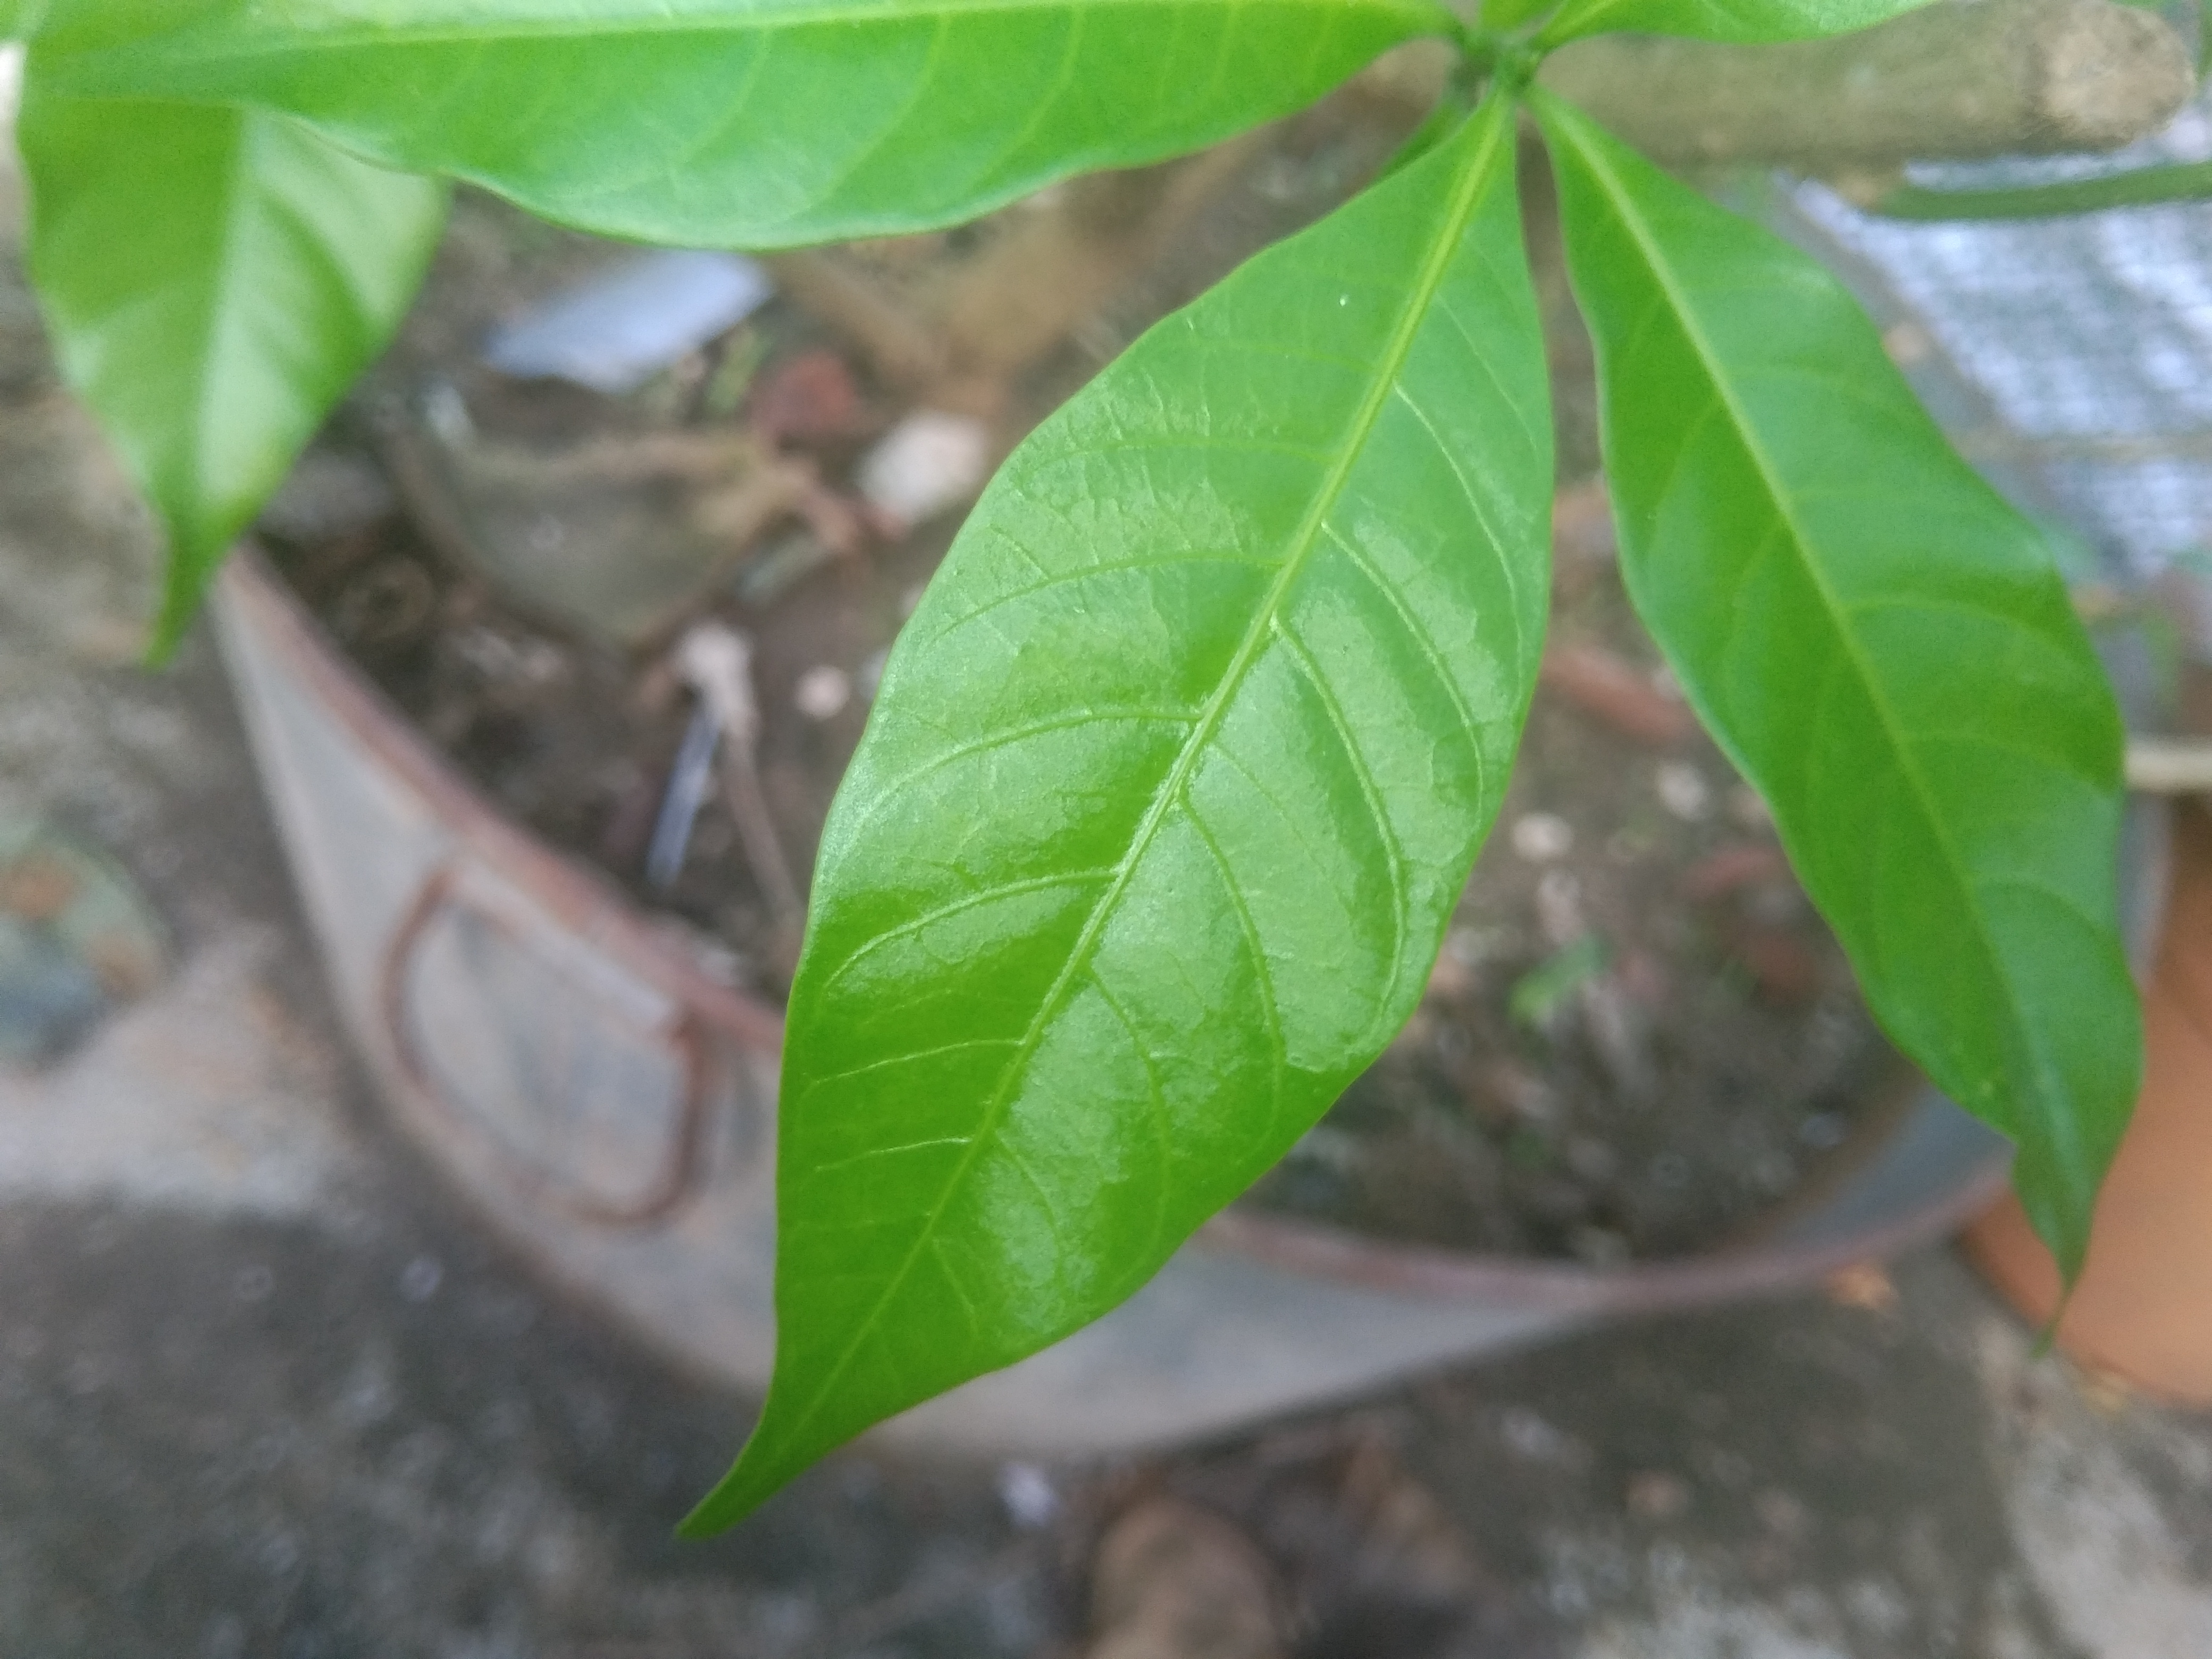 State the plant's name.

togor
